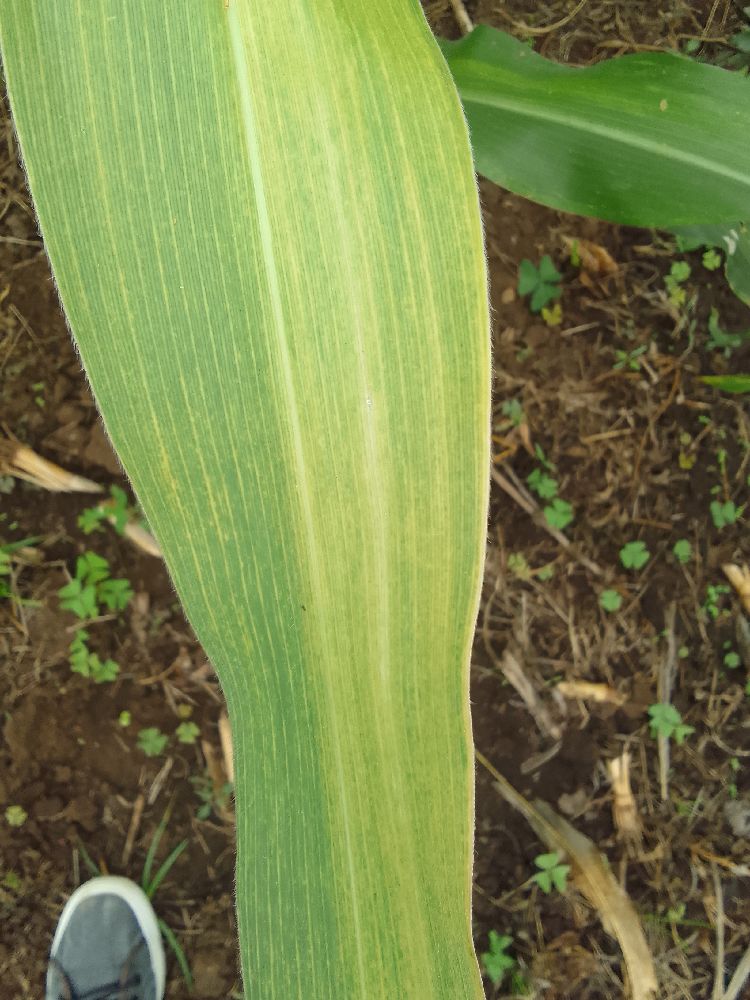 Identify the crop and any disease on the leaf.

maize, maize lethal necrosis
